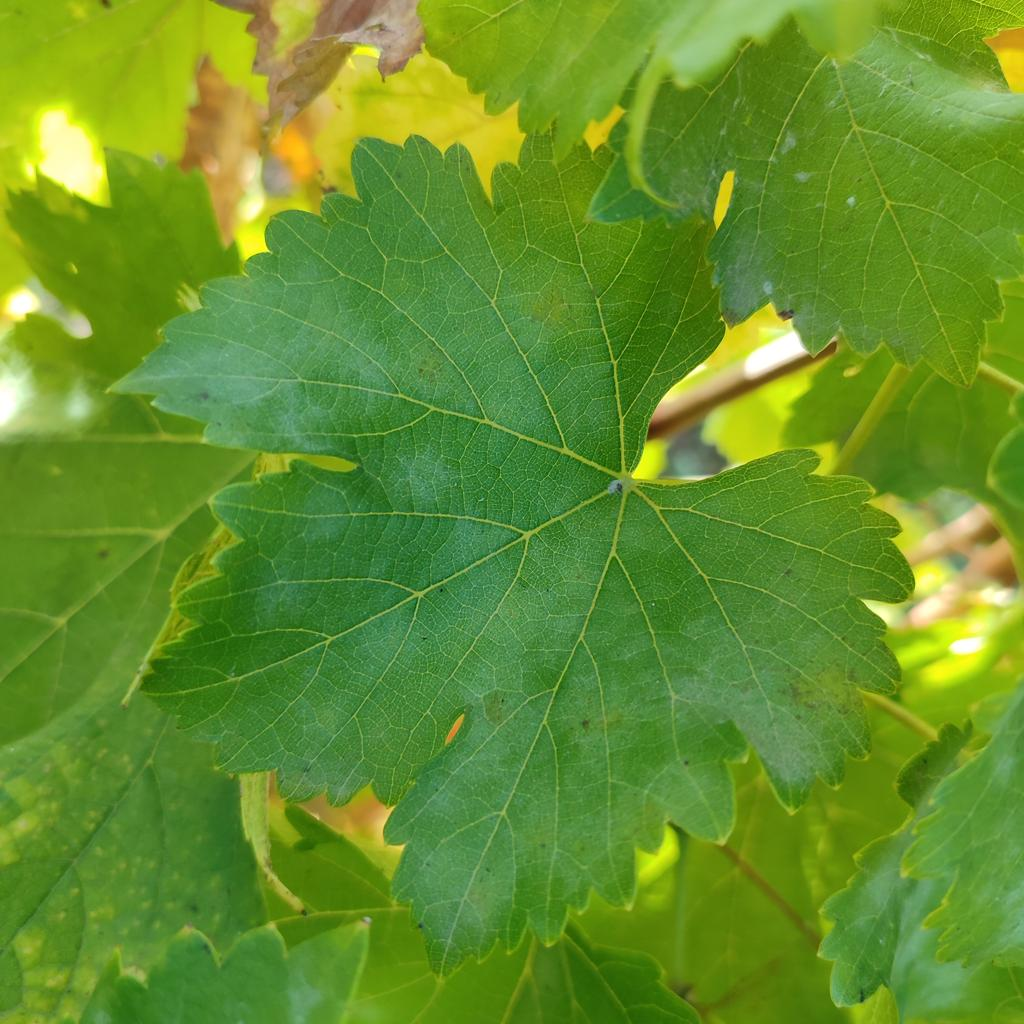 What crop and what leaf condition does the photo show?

grapevine, powdery mildew
